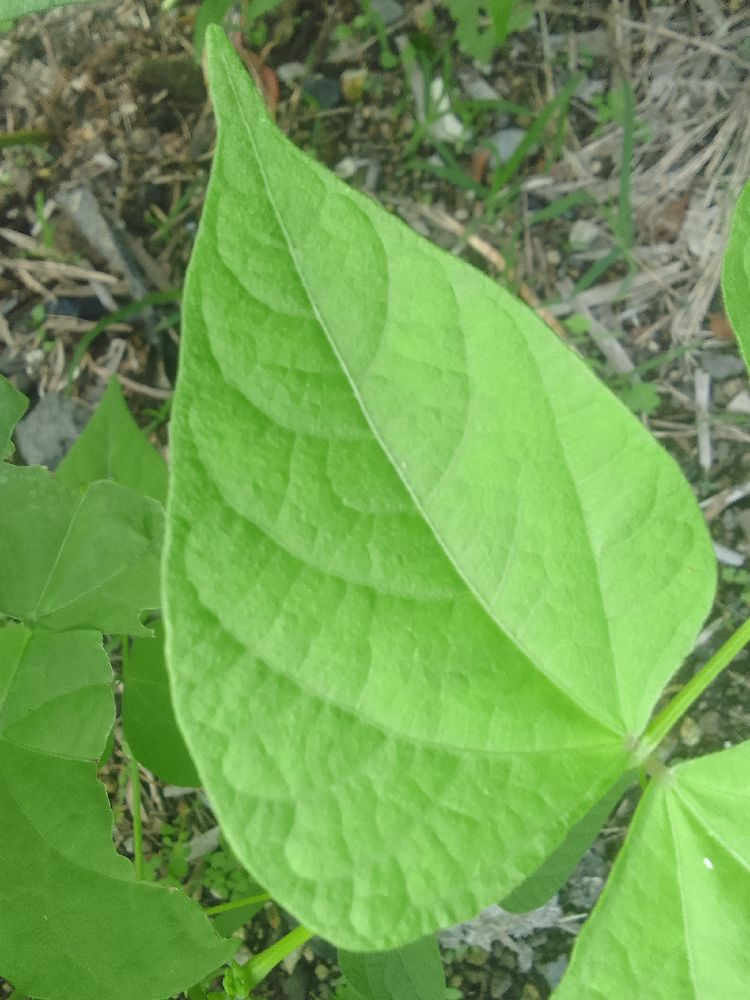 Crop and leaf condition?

common bean, healthy
